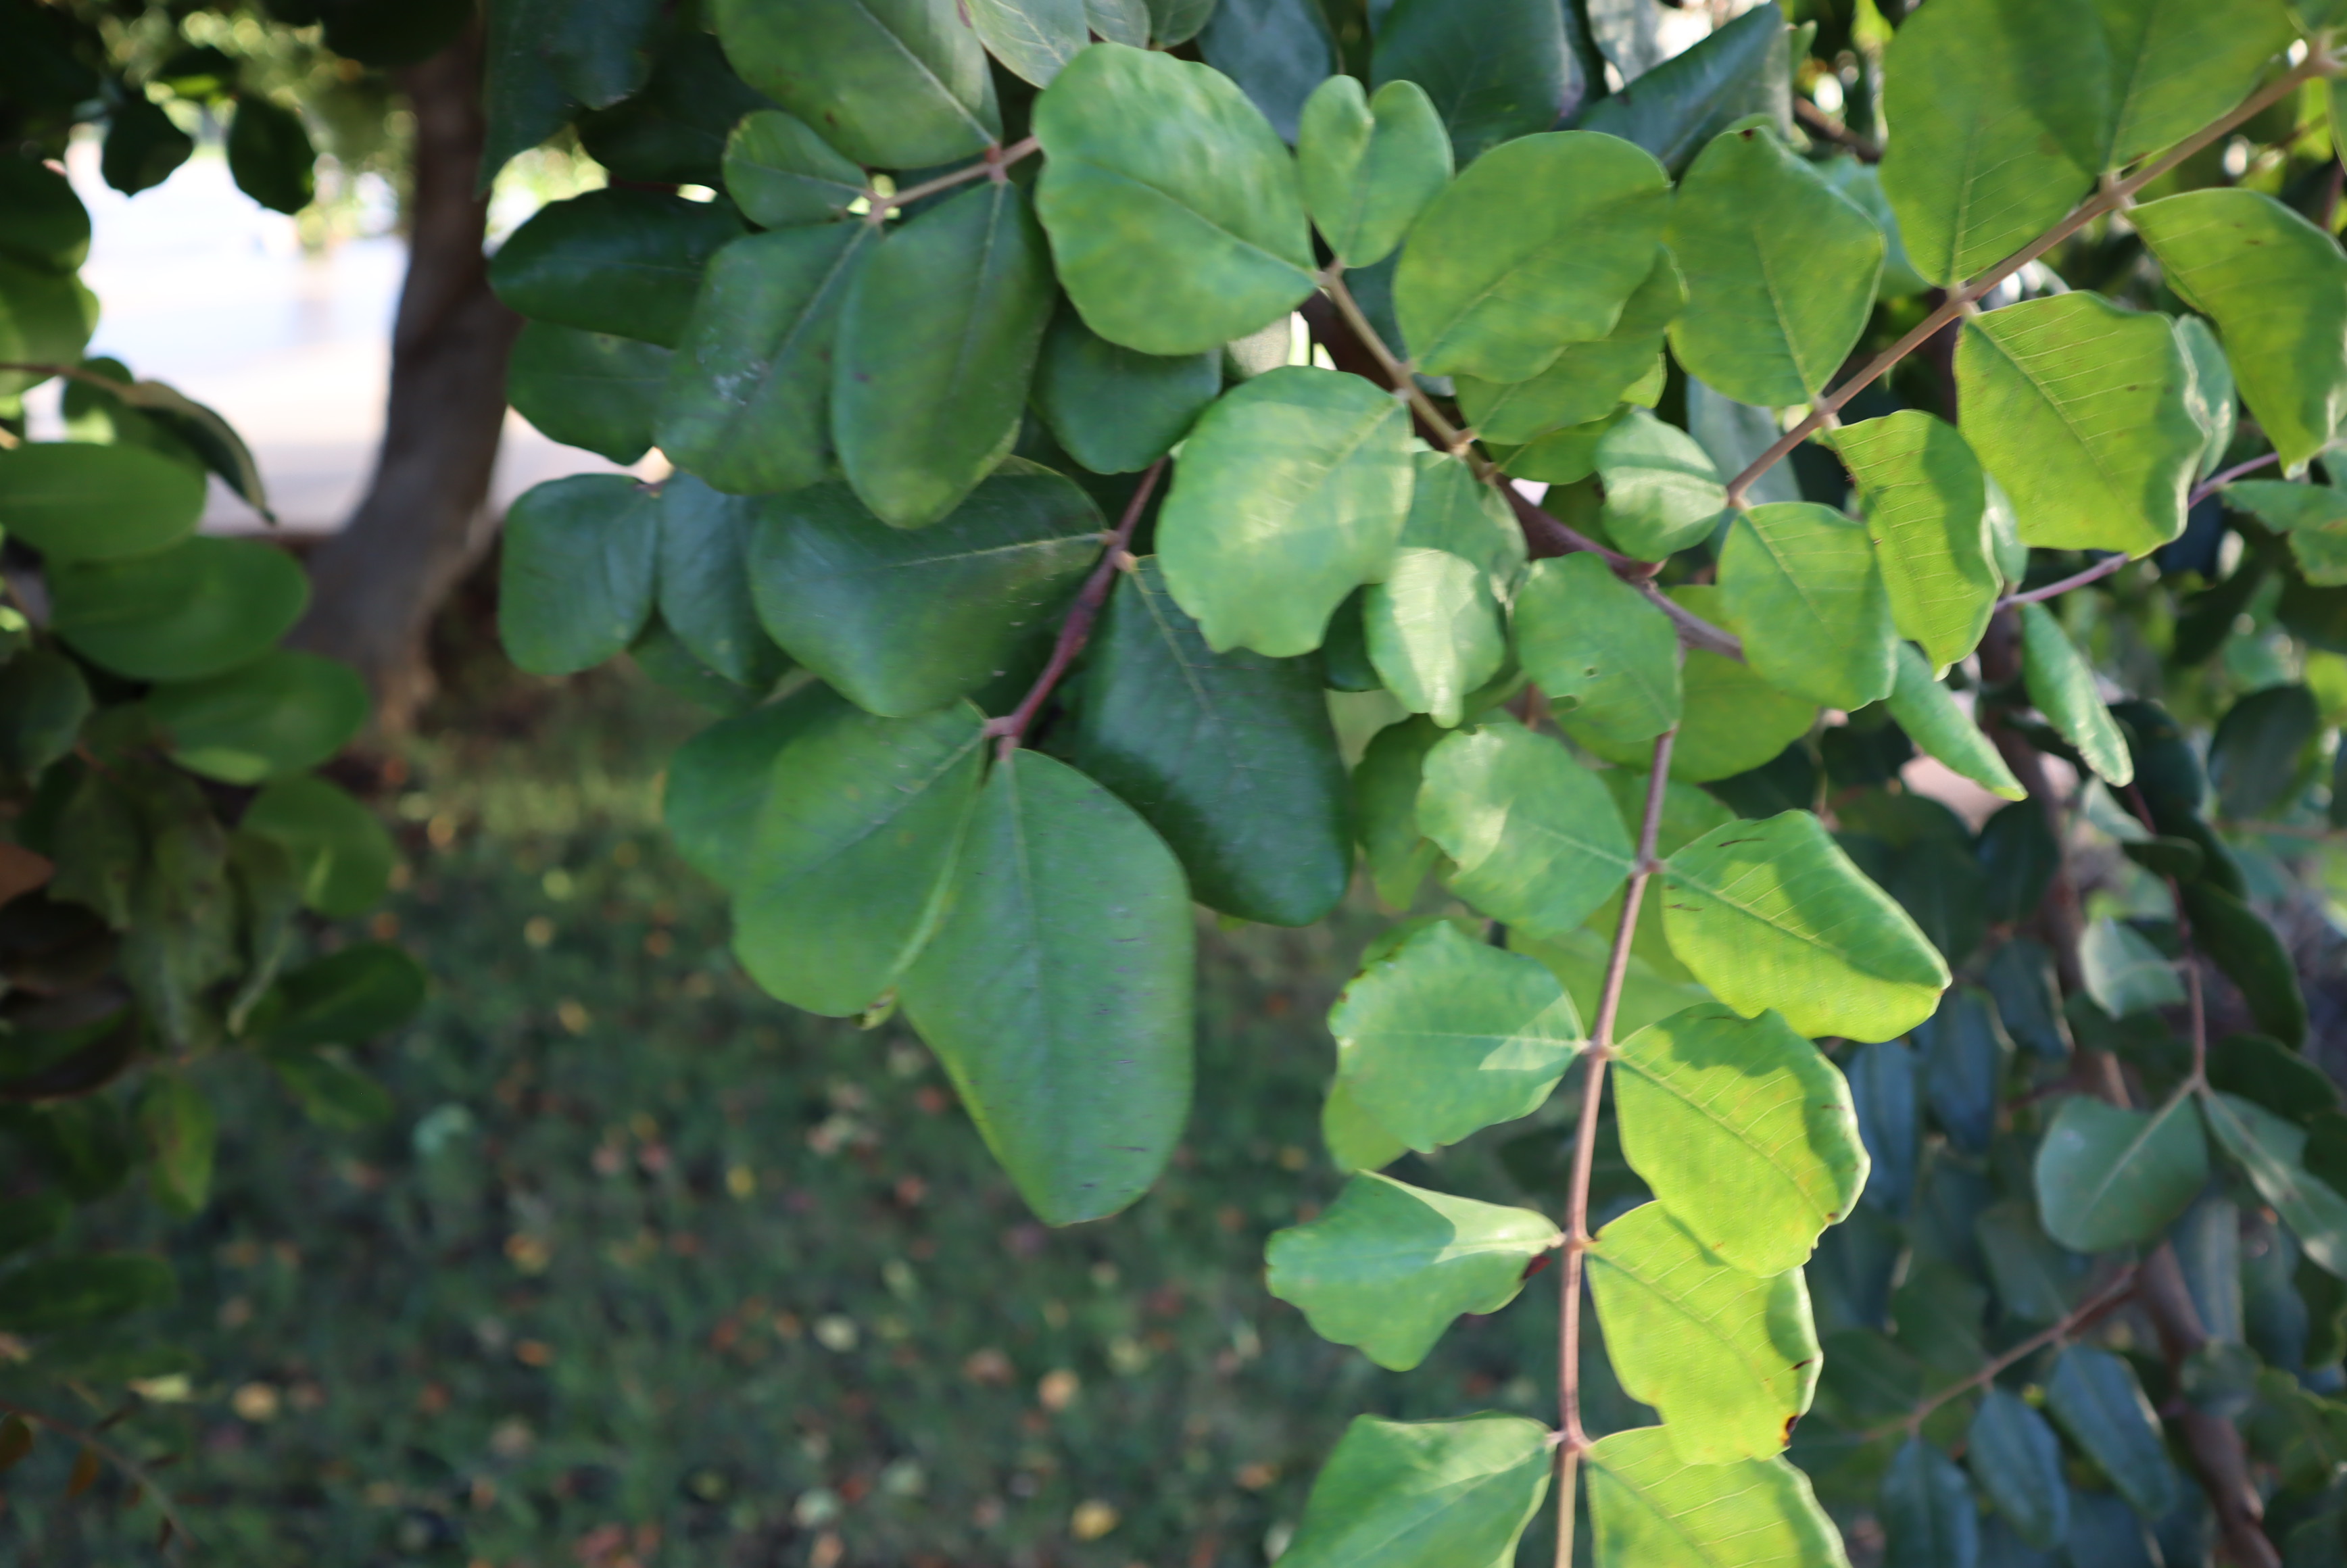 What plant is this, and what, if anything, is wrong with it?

carob, healthy
